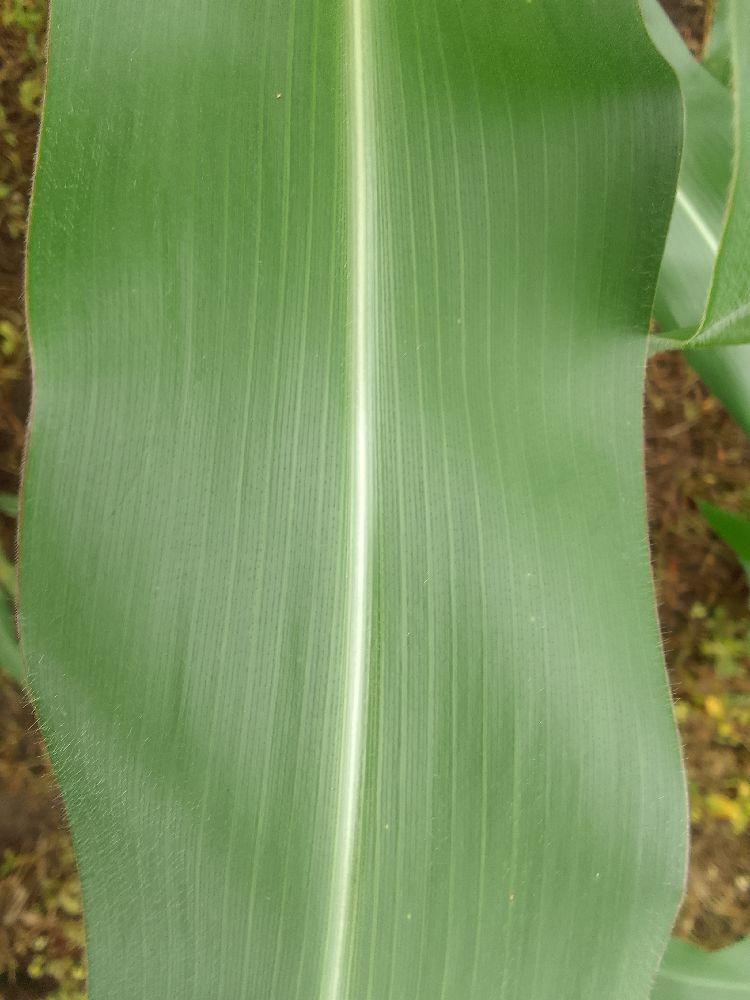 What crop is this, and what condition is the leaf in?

maize, healthy
